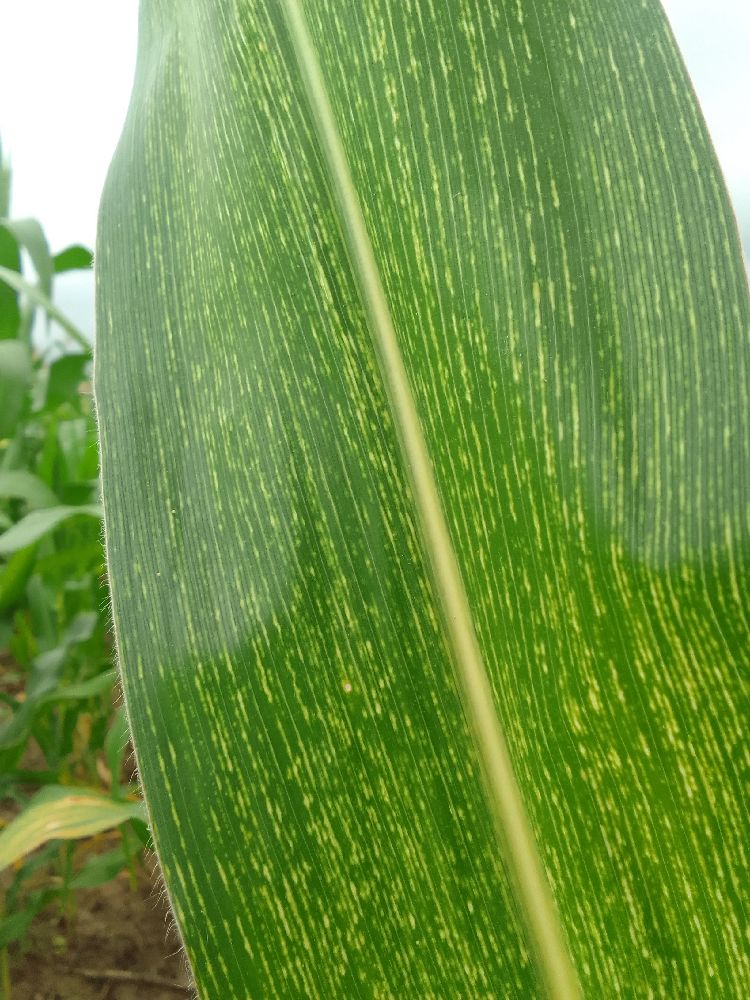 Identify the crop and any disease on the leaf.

maize, maize streak virus
